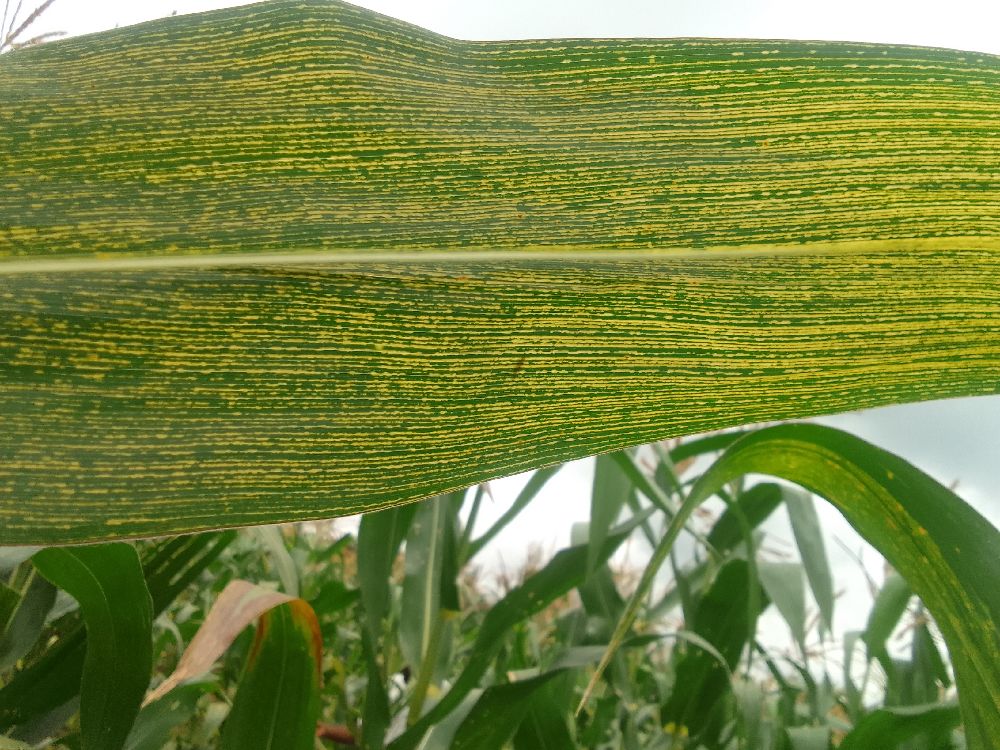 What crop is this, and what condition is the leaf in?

maize, maize streak virus
